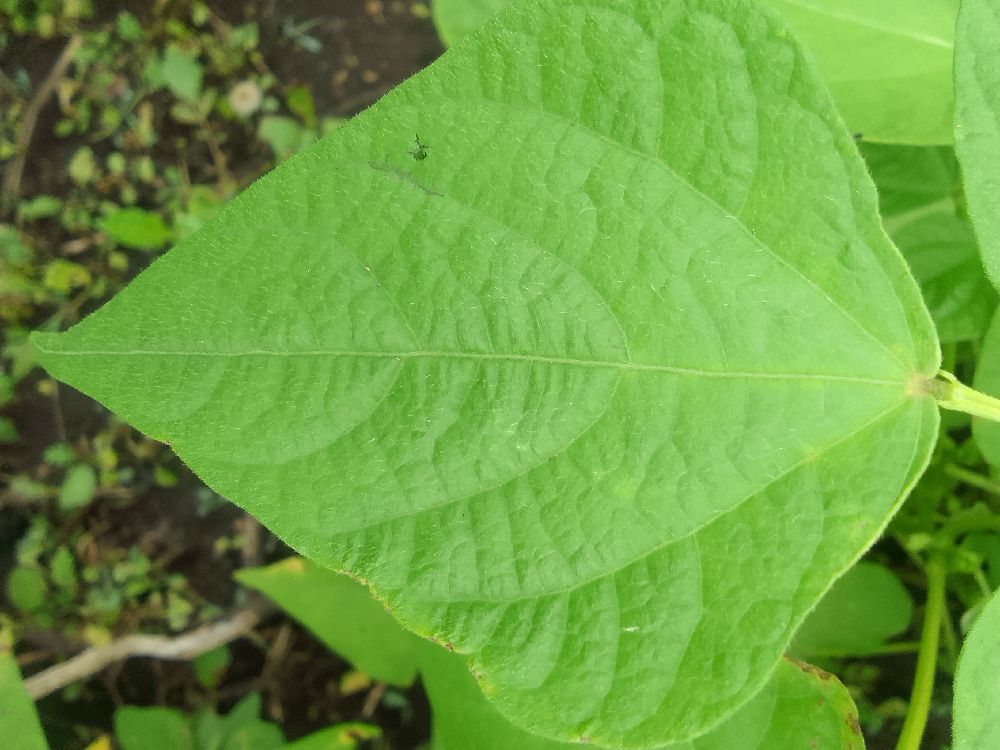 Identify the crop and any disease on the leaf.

common bean, healthy
